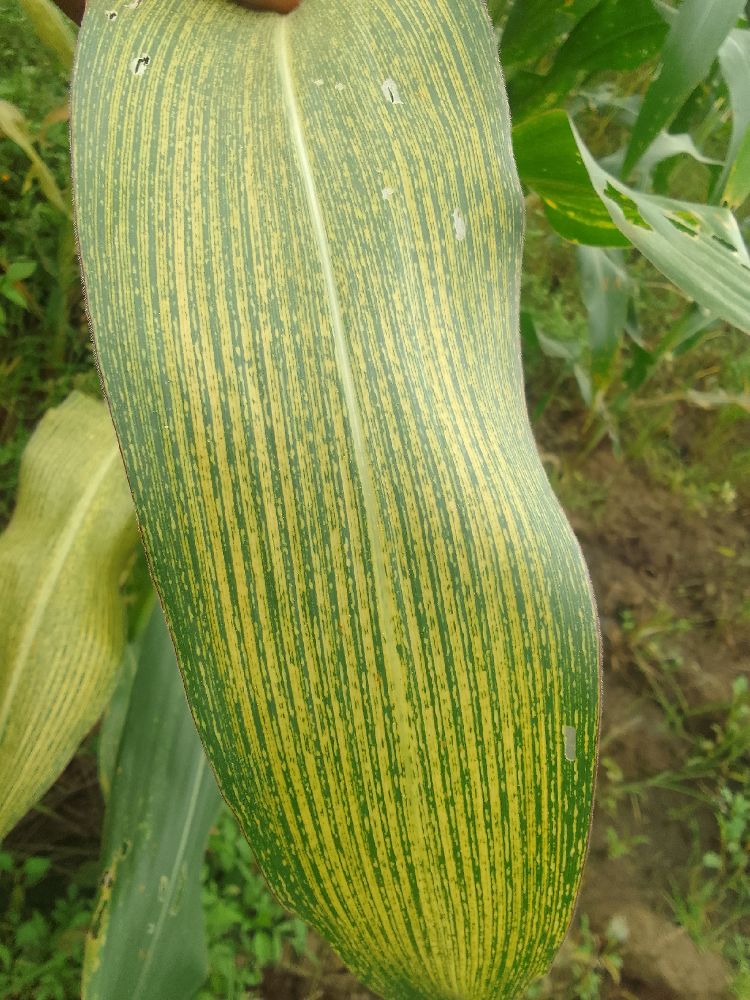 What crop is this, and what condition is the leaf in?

maize, maize streak virus
